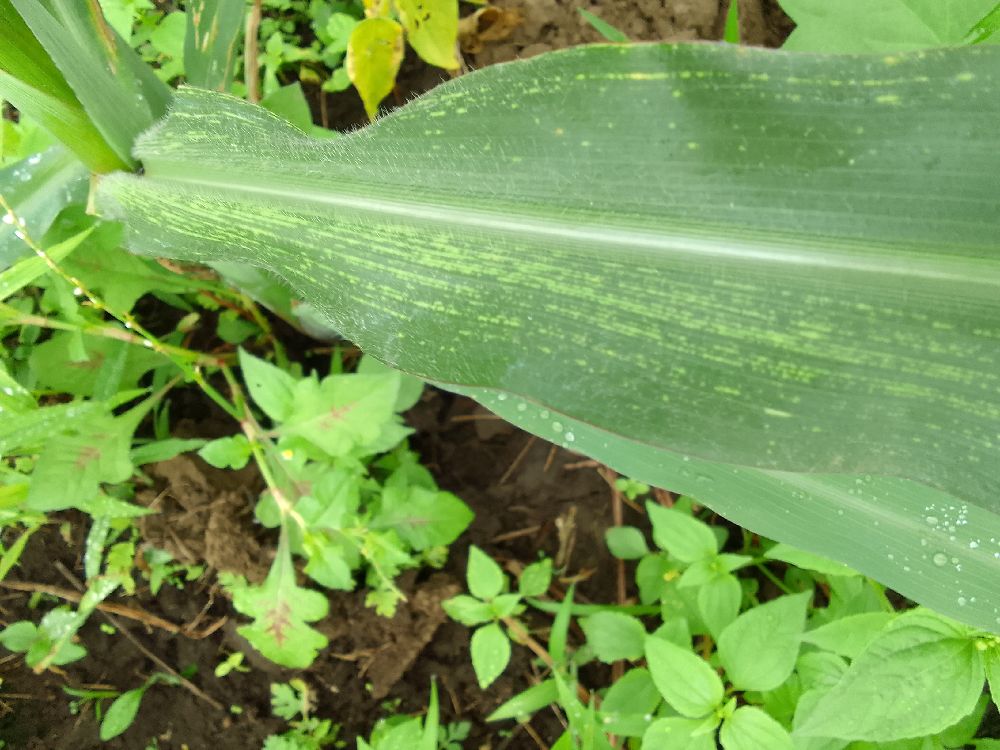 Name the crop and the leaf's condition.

maize, maize streak virus
